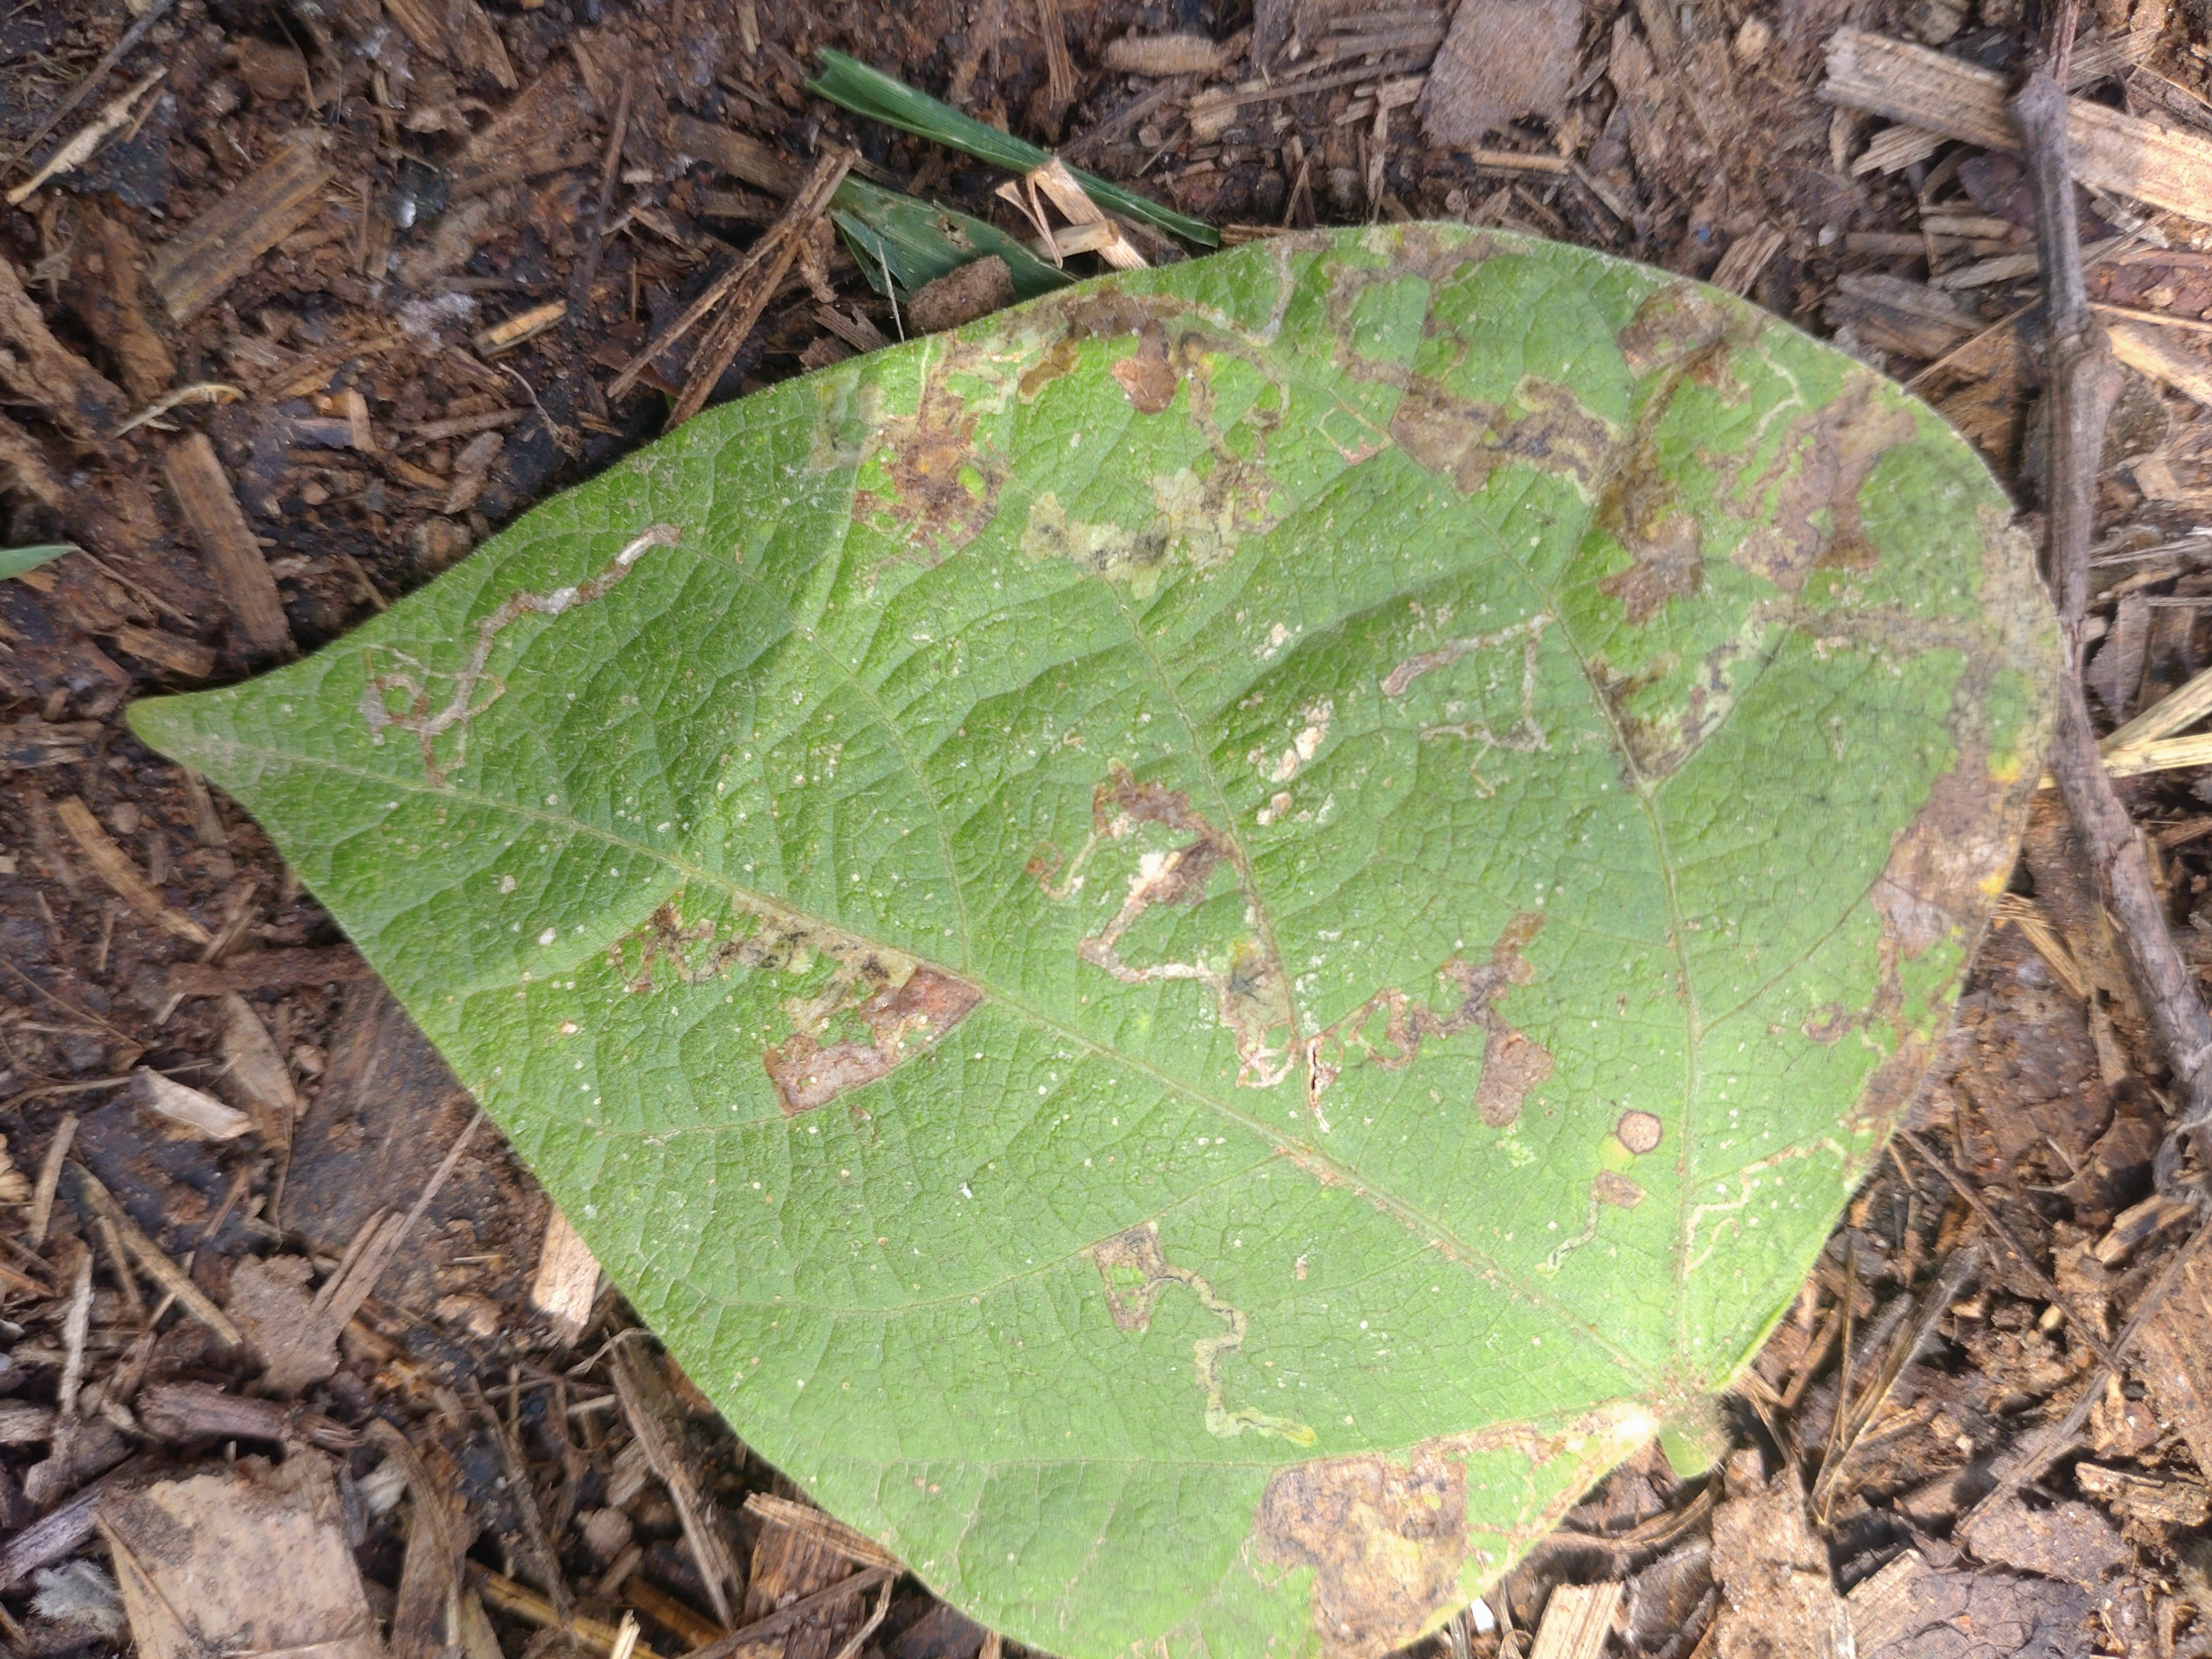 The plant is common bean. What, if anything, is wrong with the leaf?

anthracnose
